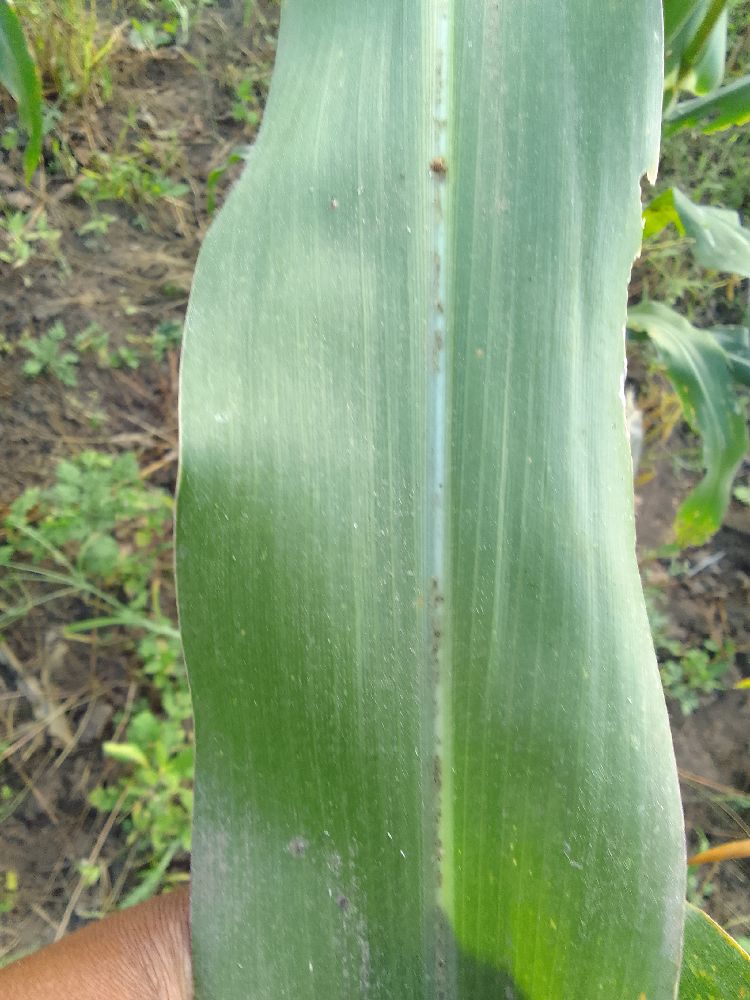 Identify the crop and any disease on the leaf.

maize, healthy
